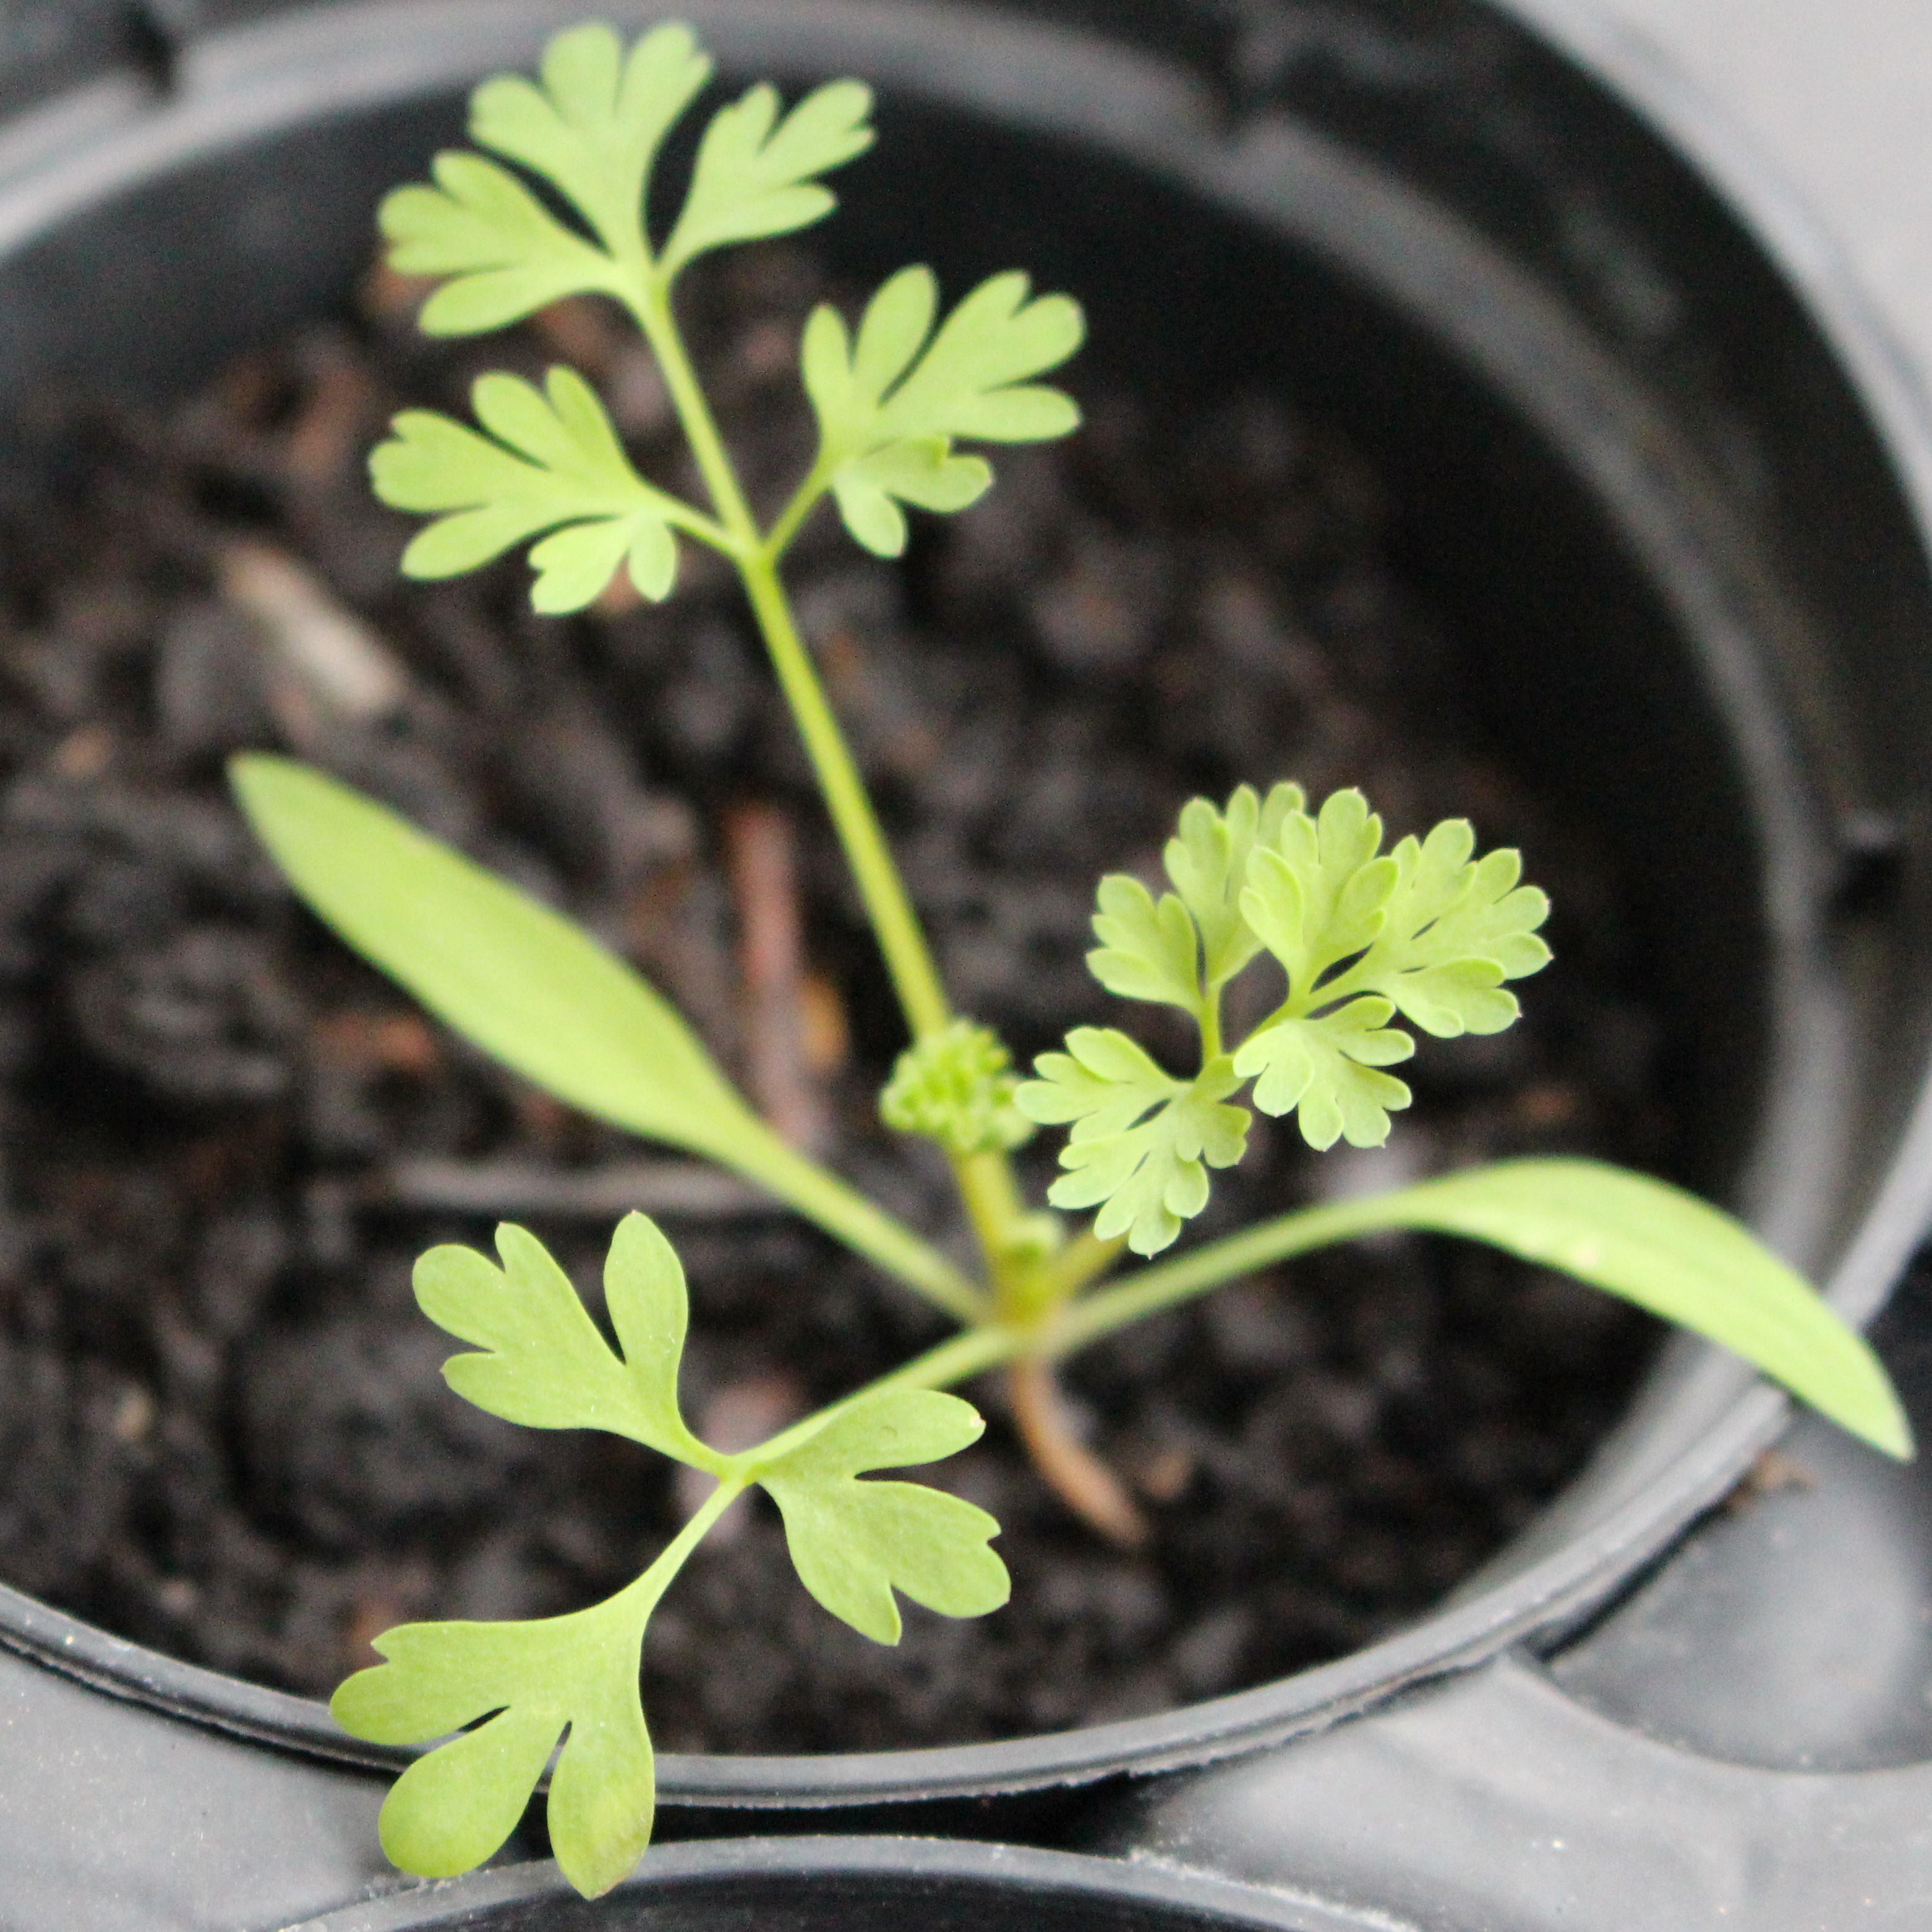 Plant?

Fumaria officinalis
